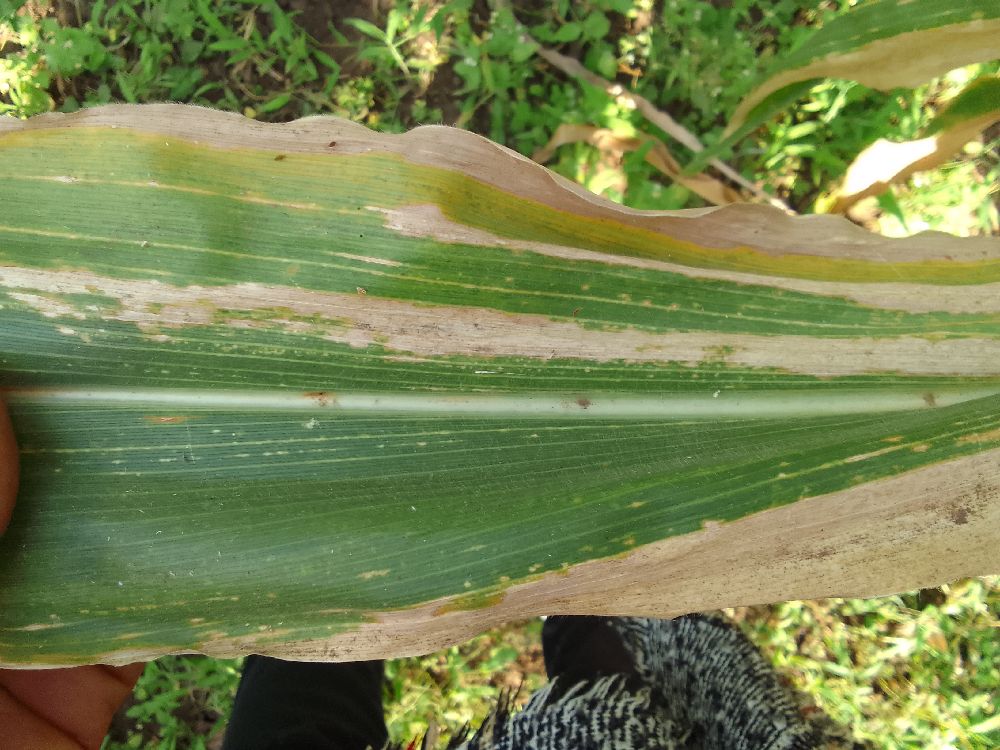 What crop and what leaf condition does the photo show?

maize, maize lethal necrosis
